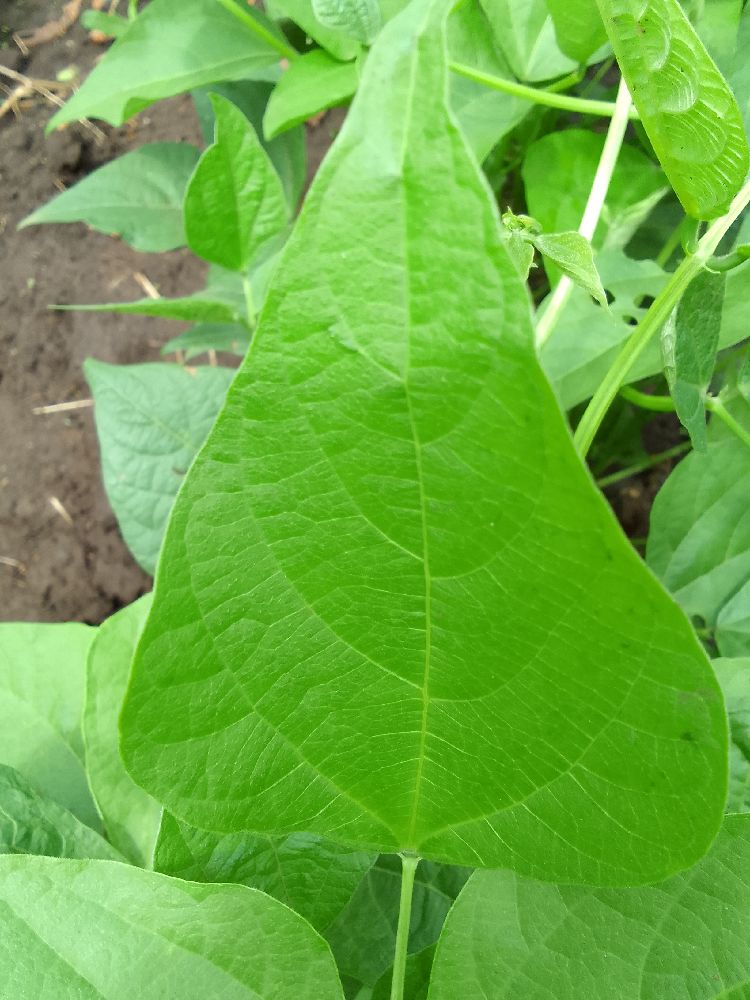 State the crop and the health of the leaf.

common bean, healthy
